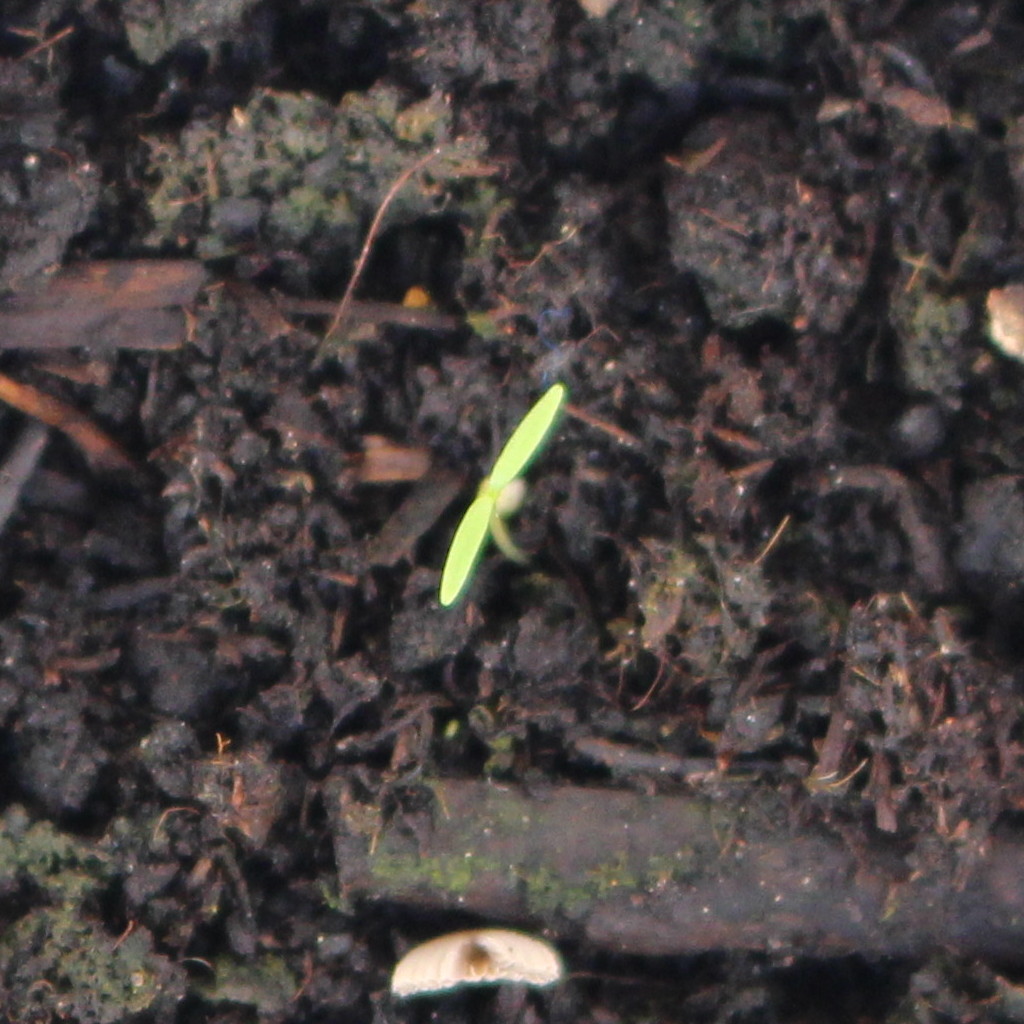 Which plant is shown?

Papaver rhoeas
